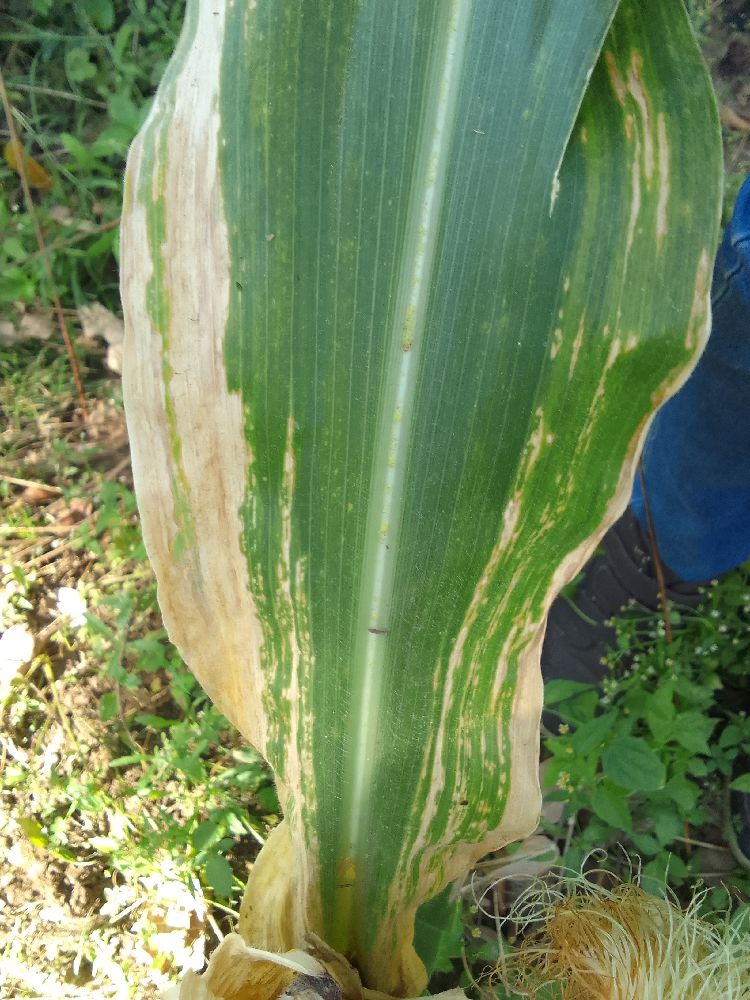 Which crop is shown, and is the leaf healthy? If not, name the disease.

maize, maize lethal necrosis
